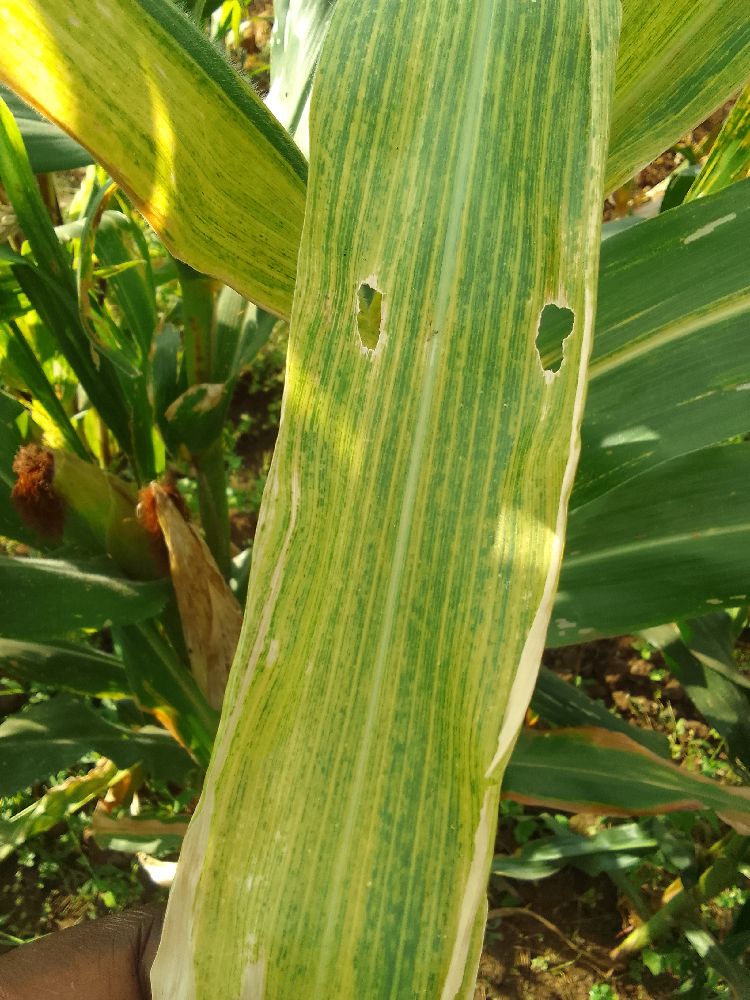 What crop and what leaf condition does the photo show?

maize, maize lethal necrosis
